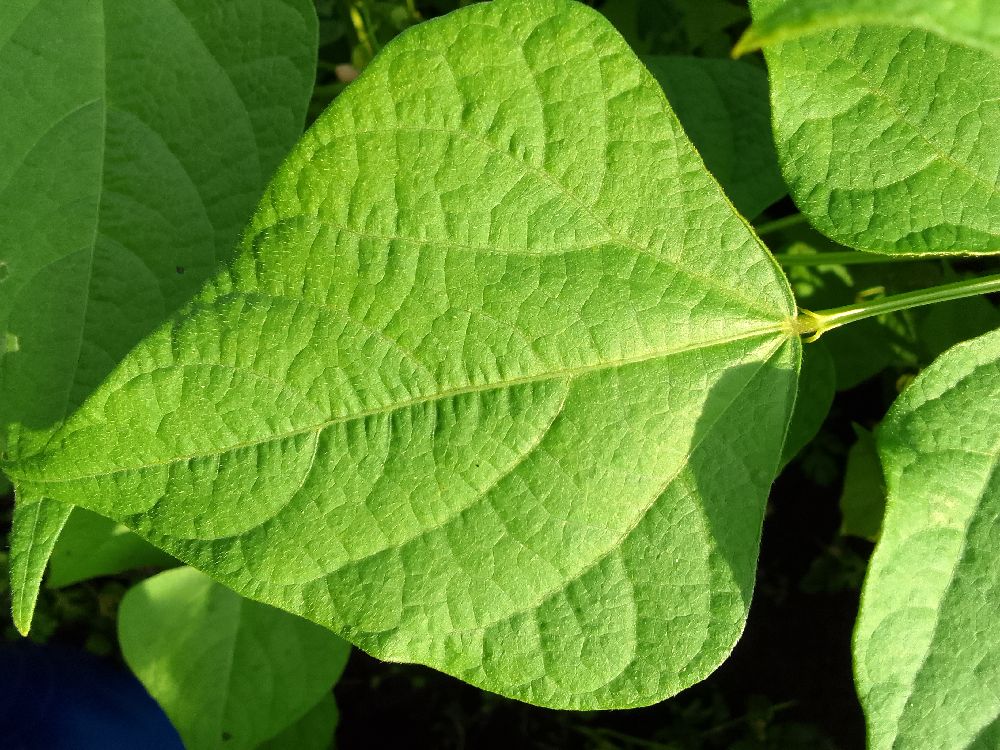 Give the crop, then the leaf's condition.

common bean, healthy
